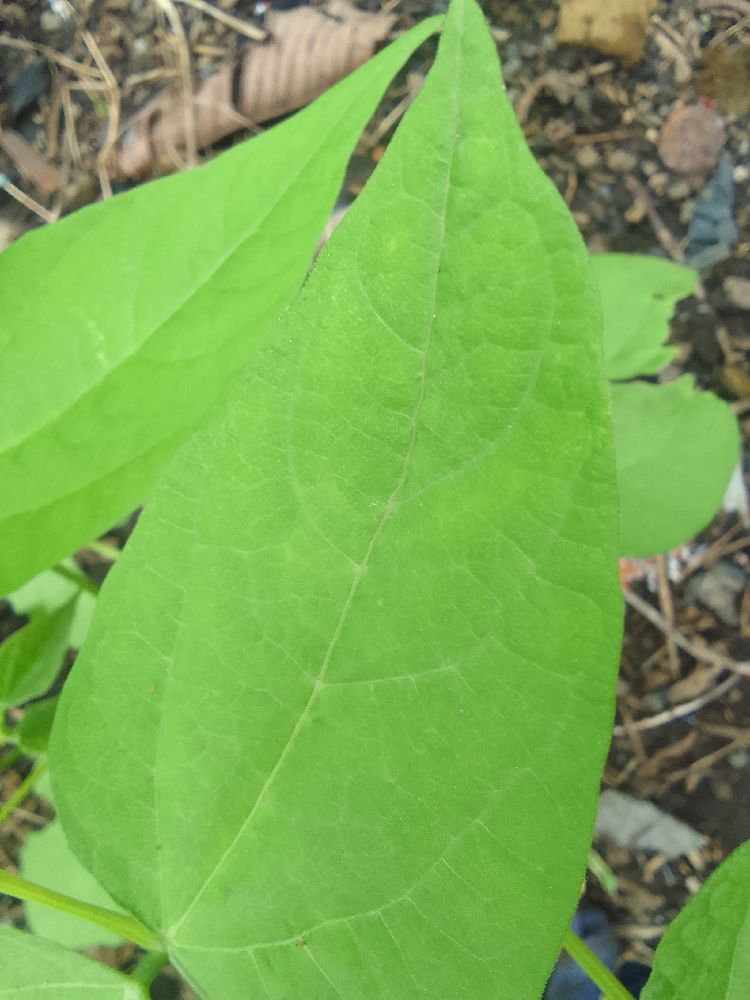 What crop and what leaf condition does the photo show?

common bean, healthy
